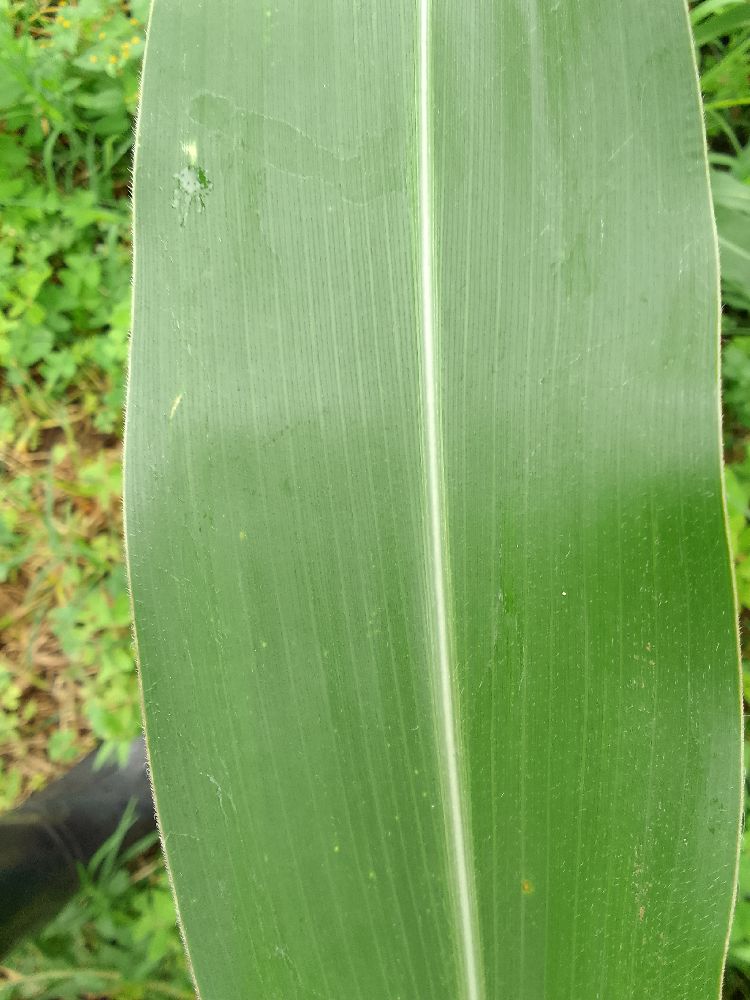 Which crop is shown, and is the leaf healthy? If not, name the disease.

maize, healthy
